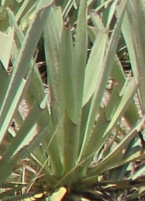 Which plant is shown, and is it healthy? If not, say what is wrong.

agave, small
